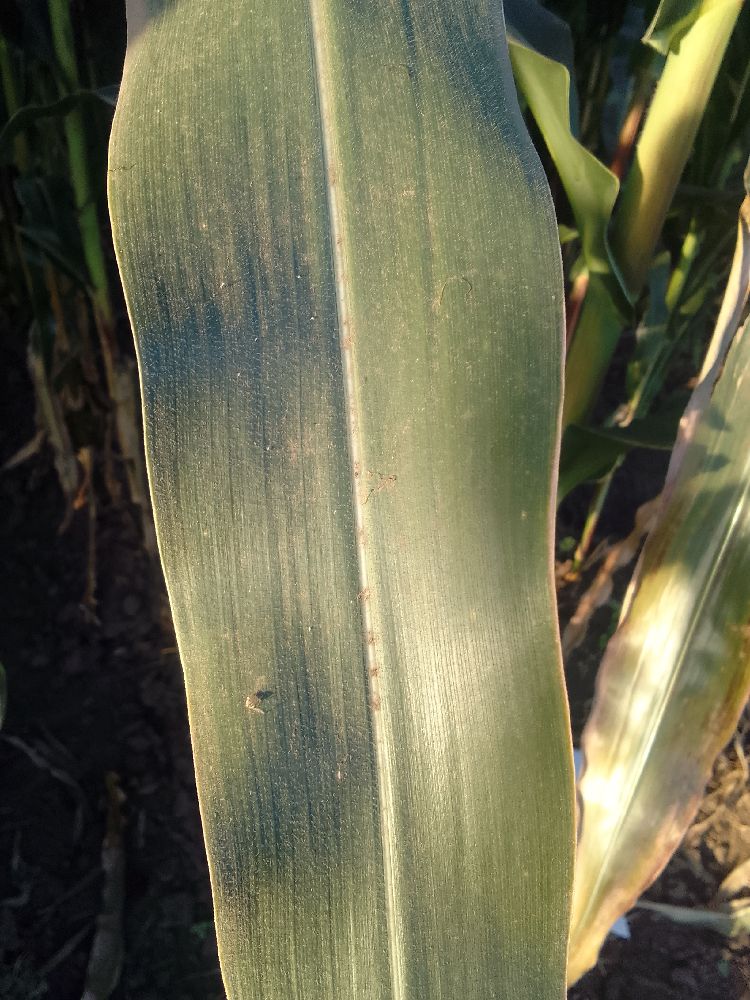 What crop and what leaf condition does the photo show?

maize, healthy
